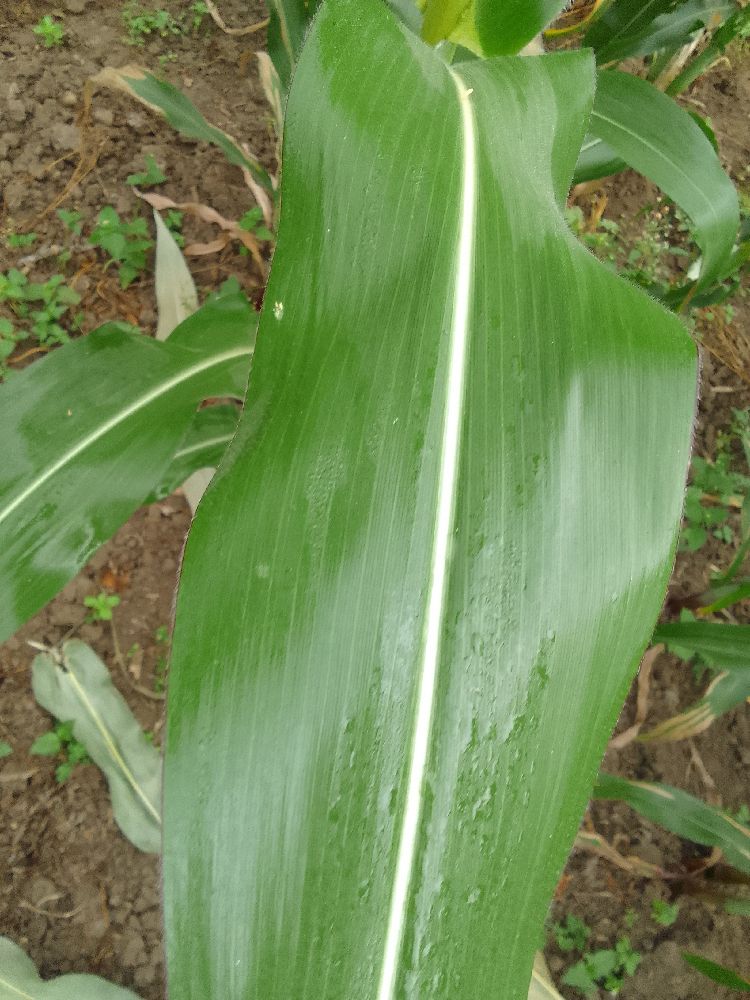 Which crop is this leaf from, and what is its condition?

maize, healthy
